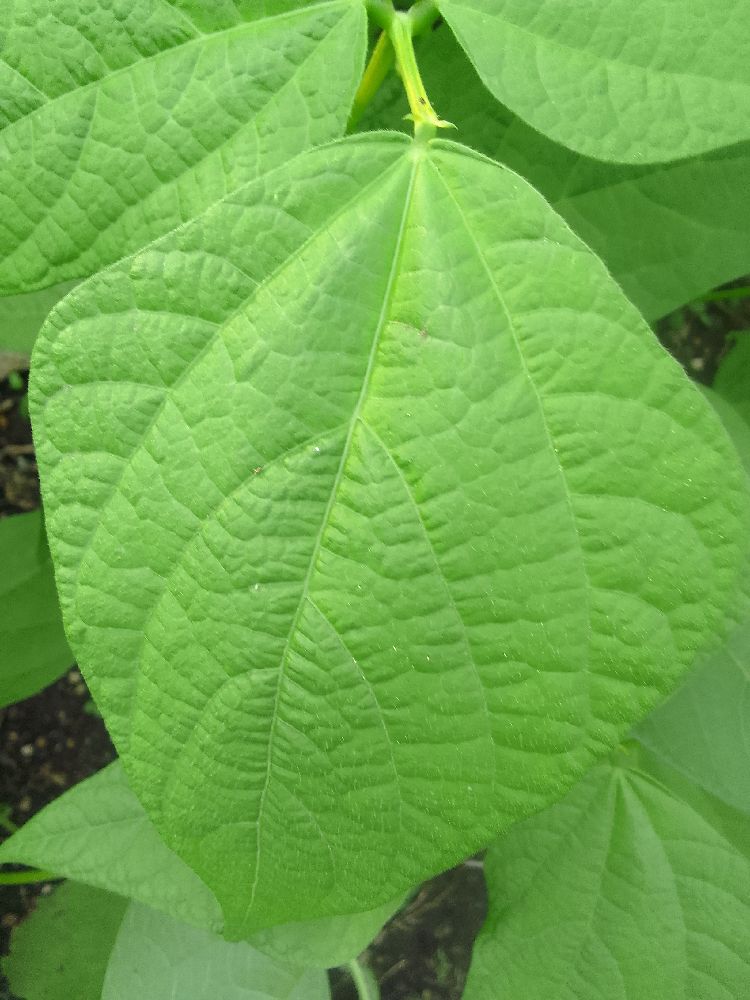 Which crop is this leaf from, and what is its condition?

common bean, healthy
